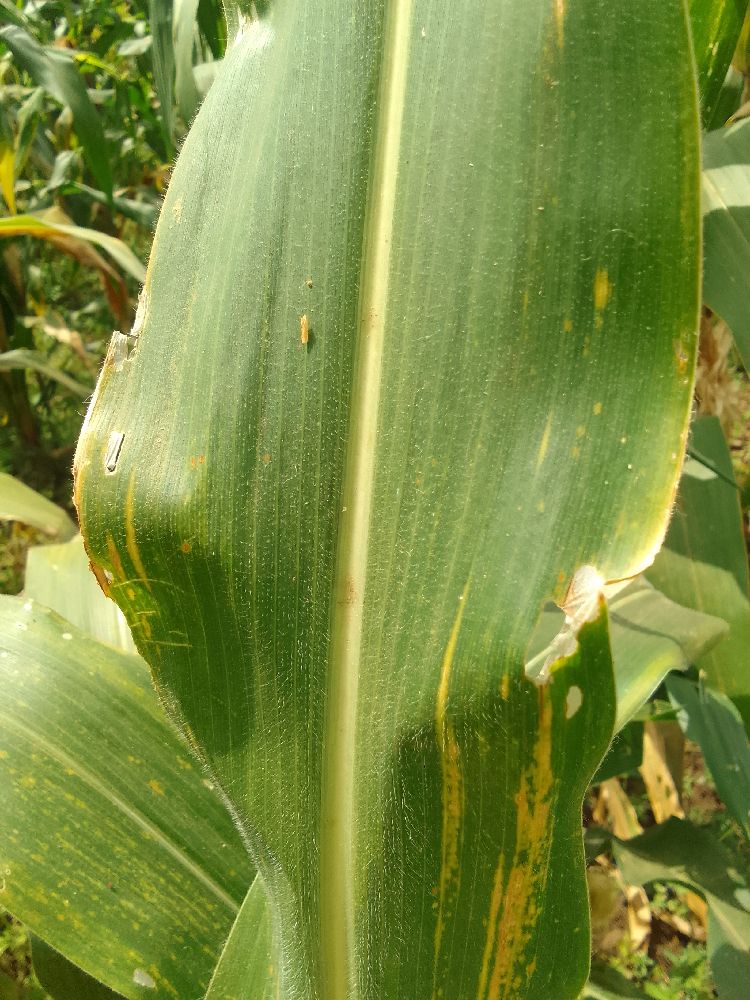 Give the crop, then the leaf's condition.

maize, maize lethal necrosis
